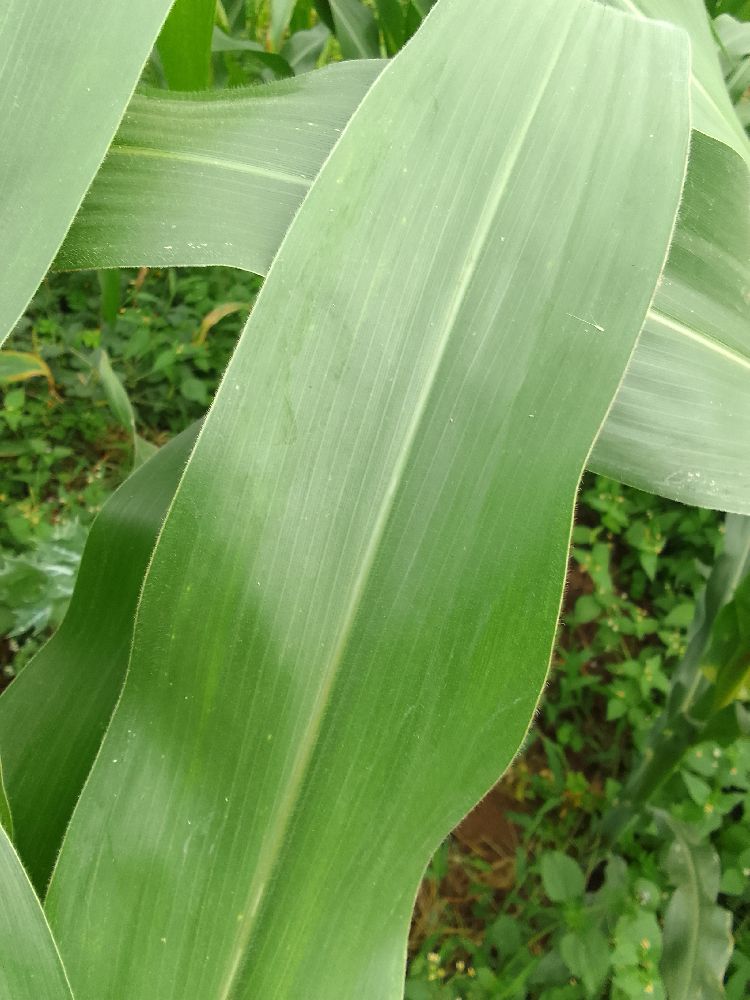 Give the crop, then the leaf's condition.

maize, healthy
